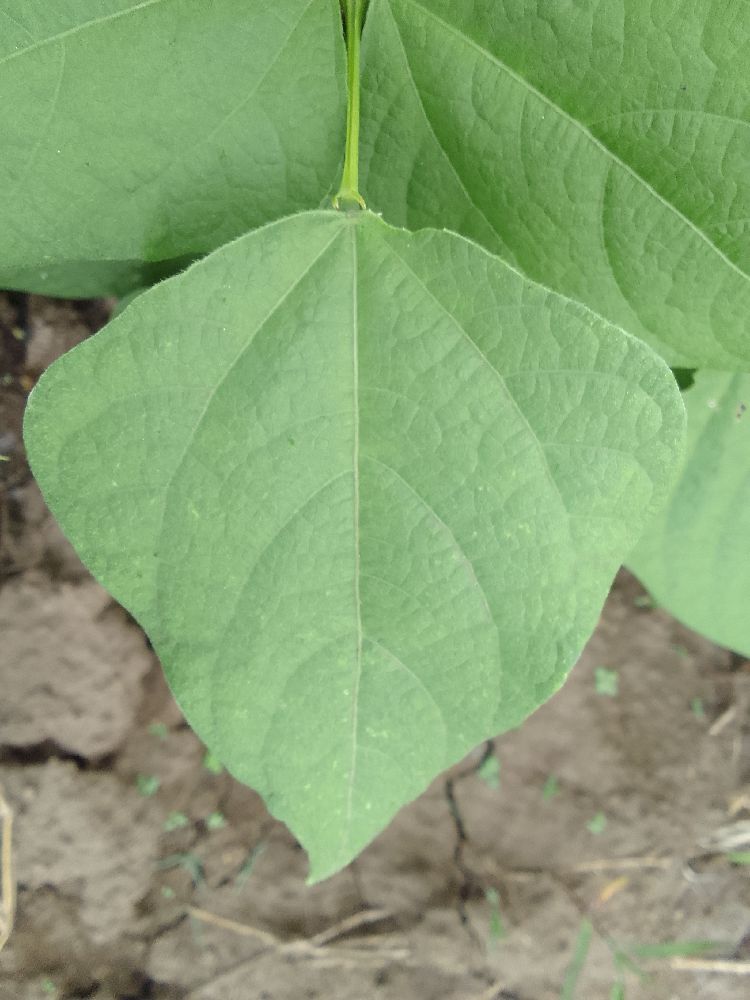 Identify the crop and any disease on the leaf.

common bean, healthy
